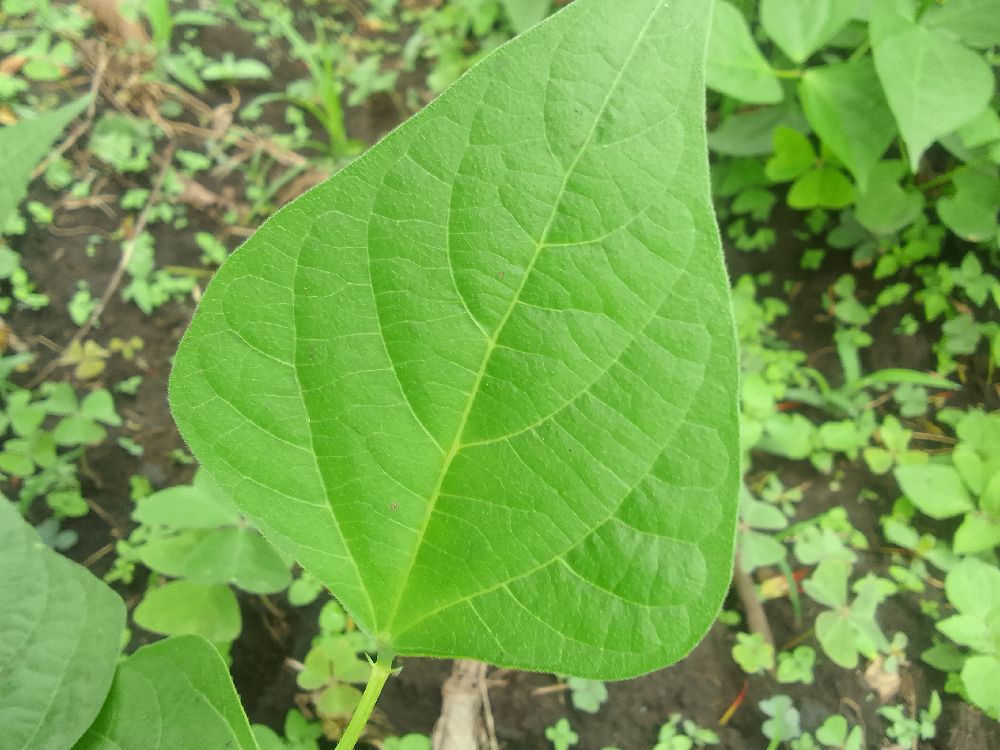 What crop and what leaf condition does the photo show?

common bean, healthy
